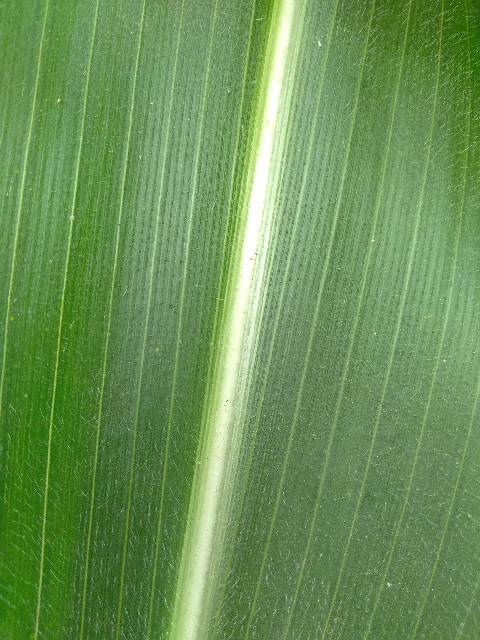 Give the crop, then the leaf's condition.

maize, healthy
